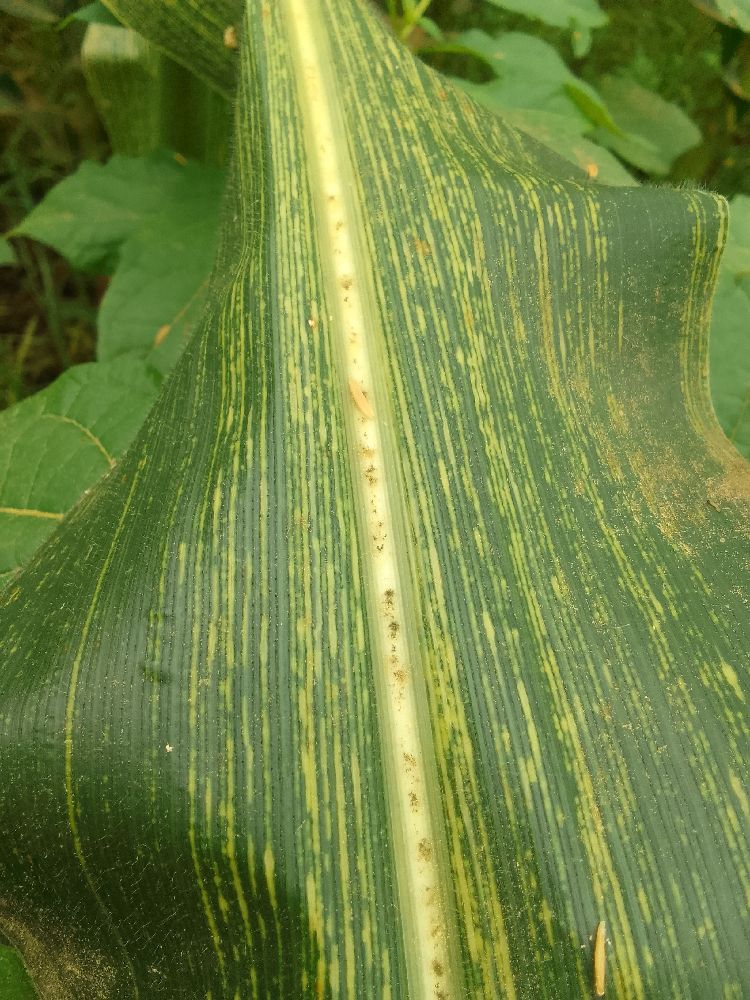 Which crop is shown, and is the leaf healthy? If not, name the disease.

maize, maize streak virus
